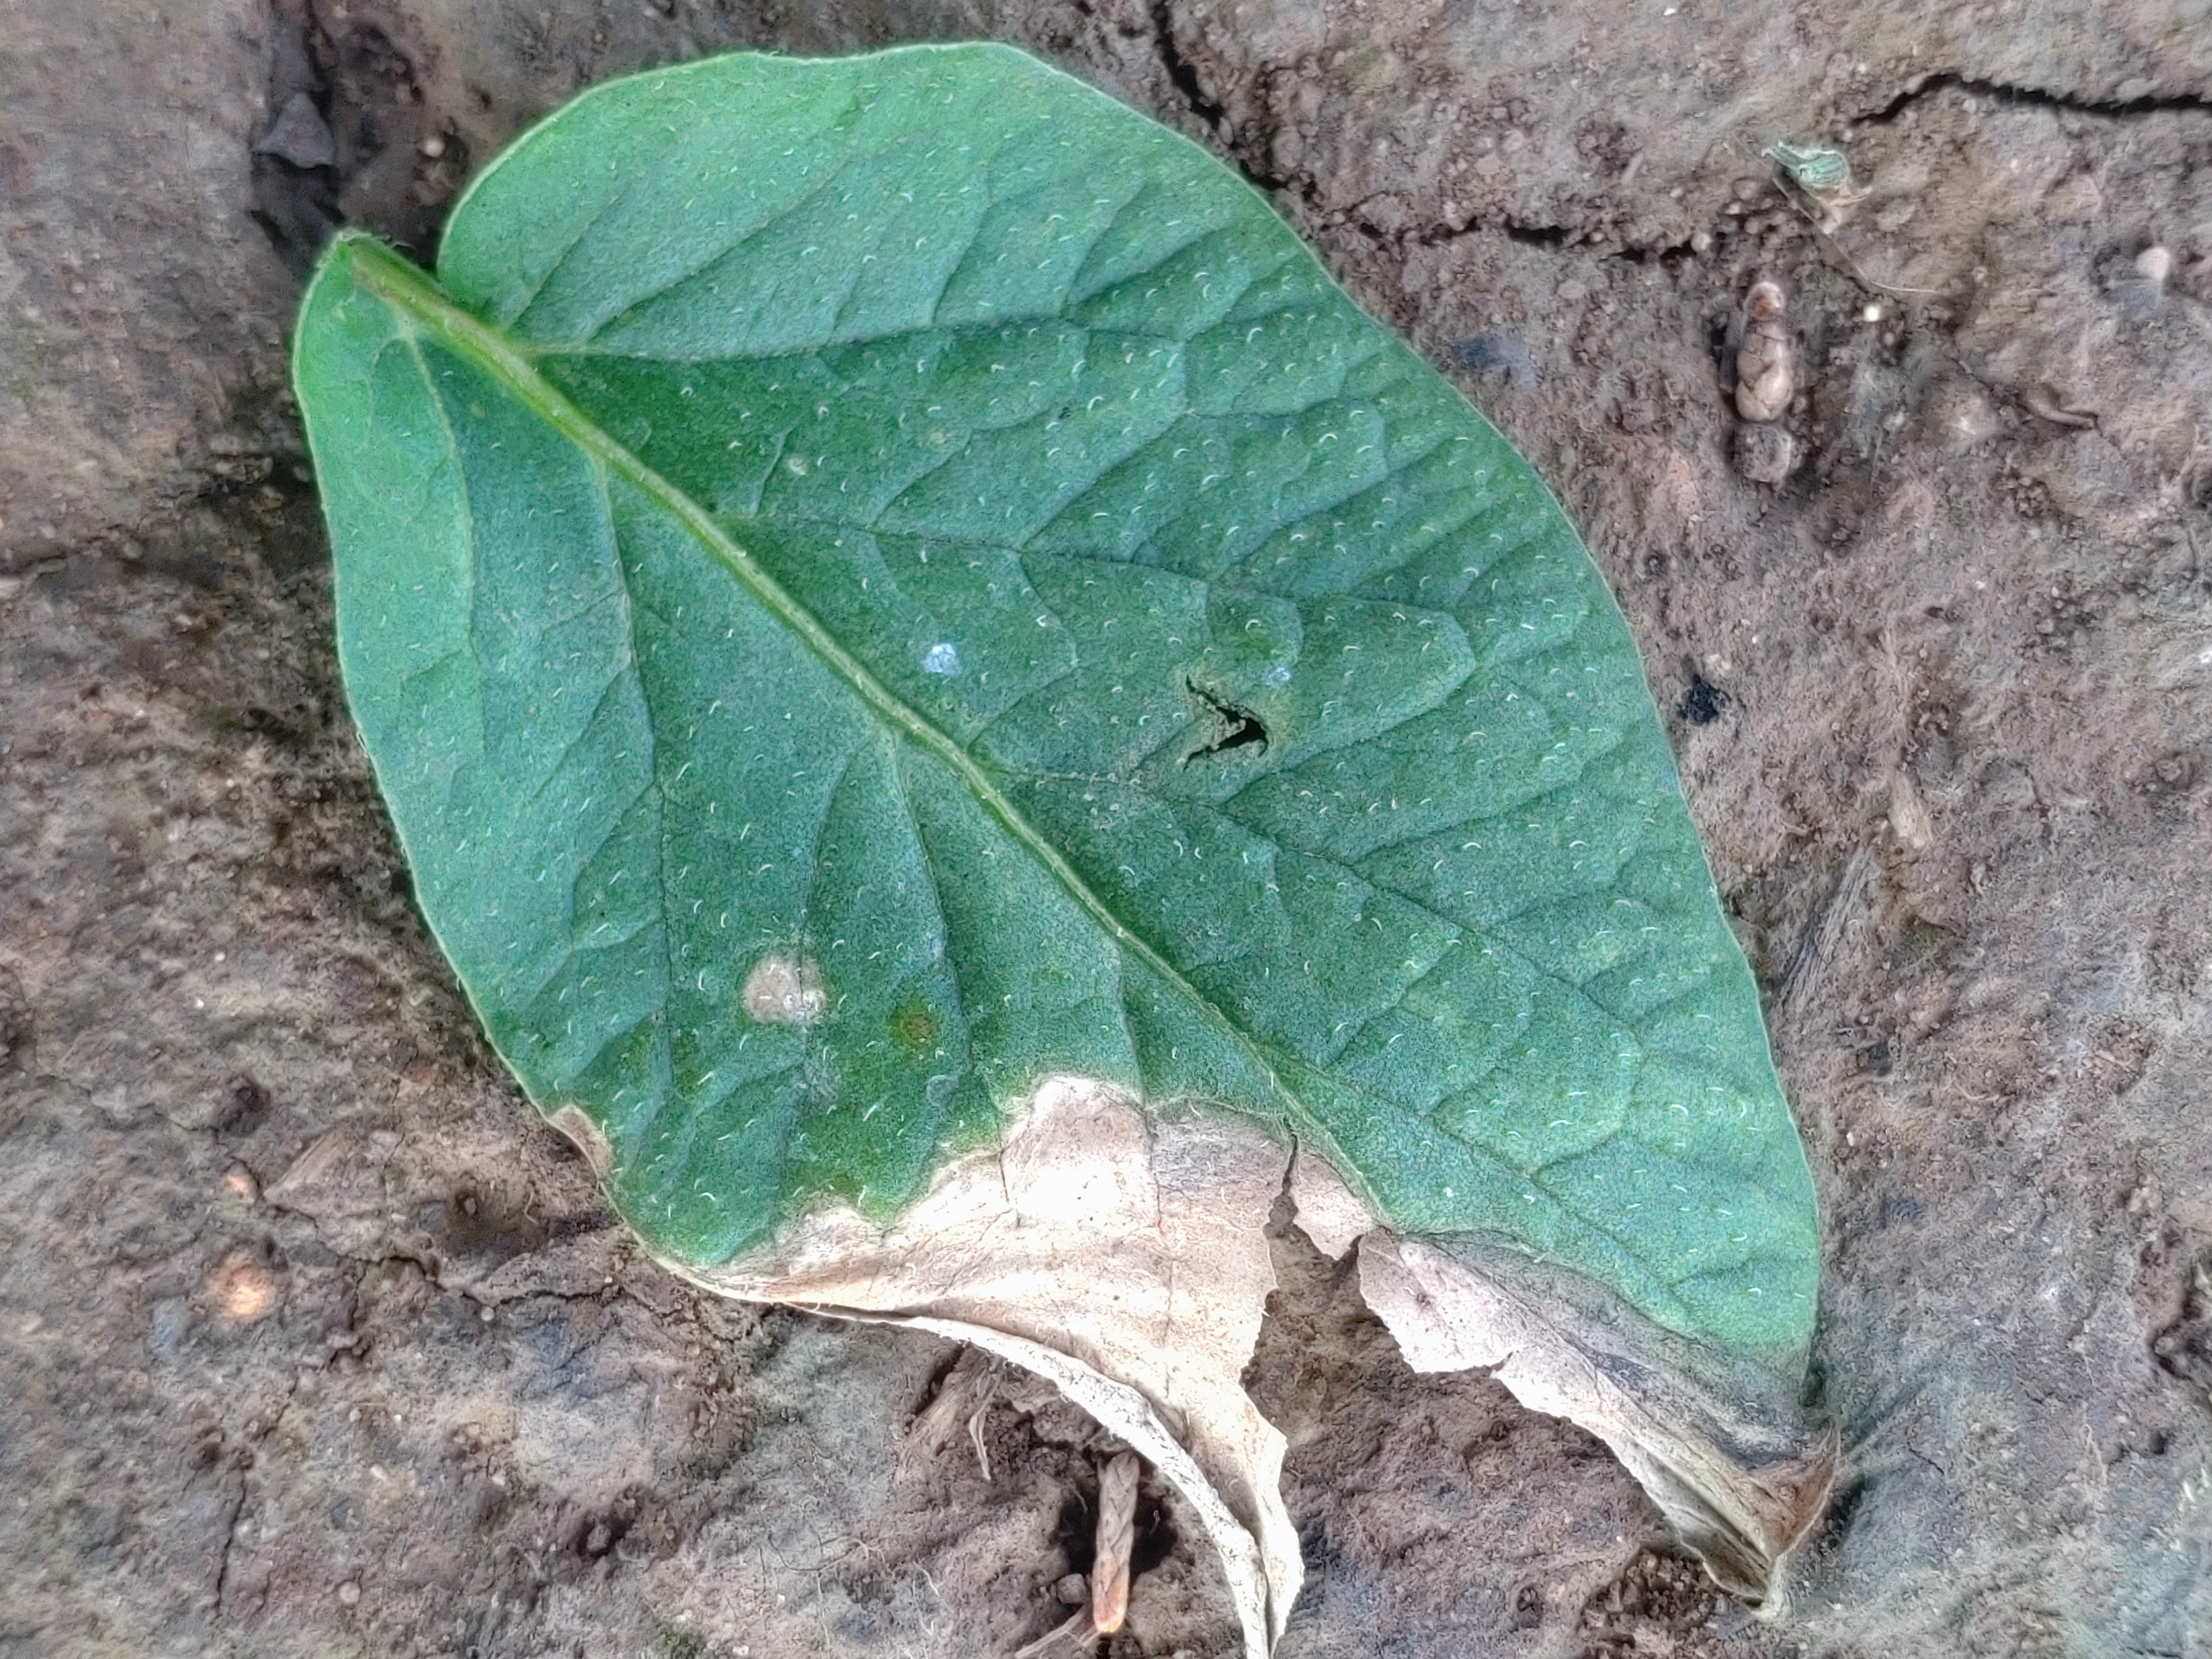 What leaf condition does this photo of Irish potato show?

early blight
